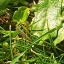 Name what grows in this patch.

structured weed
